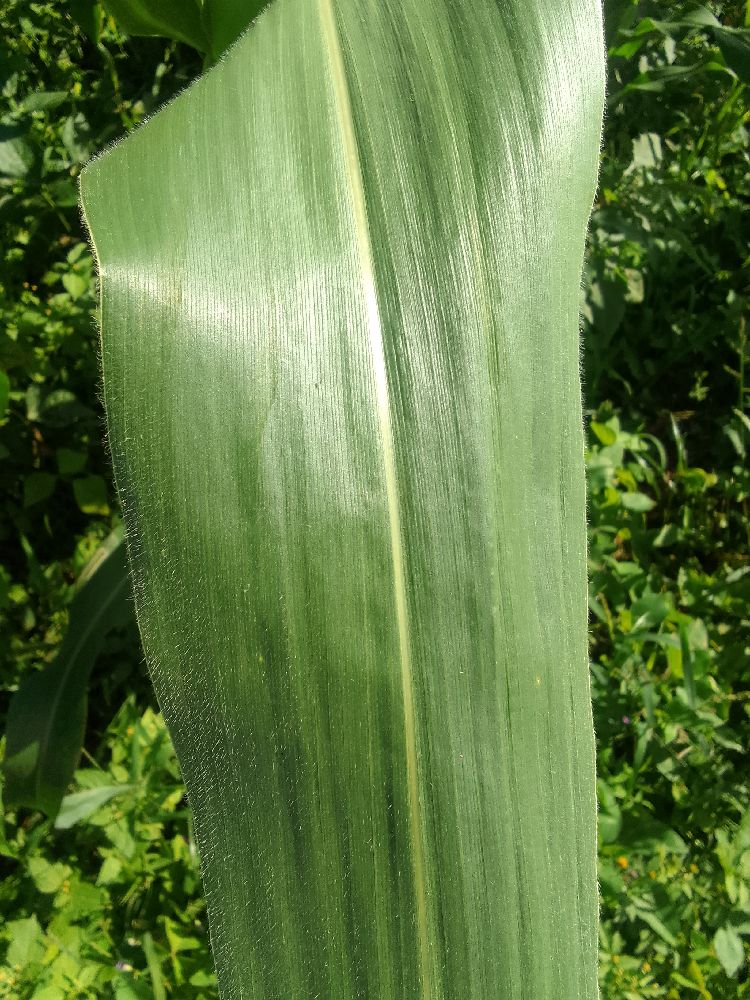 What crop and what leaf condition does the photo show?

maize, healthy
